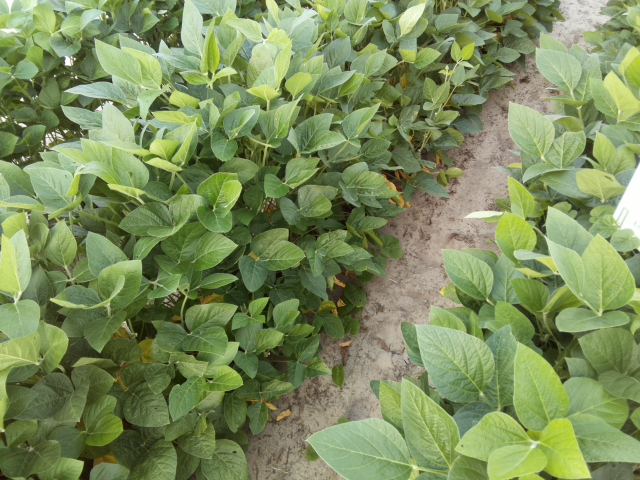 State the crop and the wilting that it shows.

soybean, leaves with no wilting
